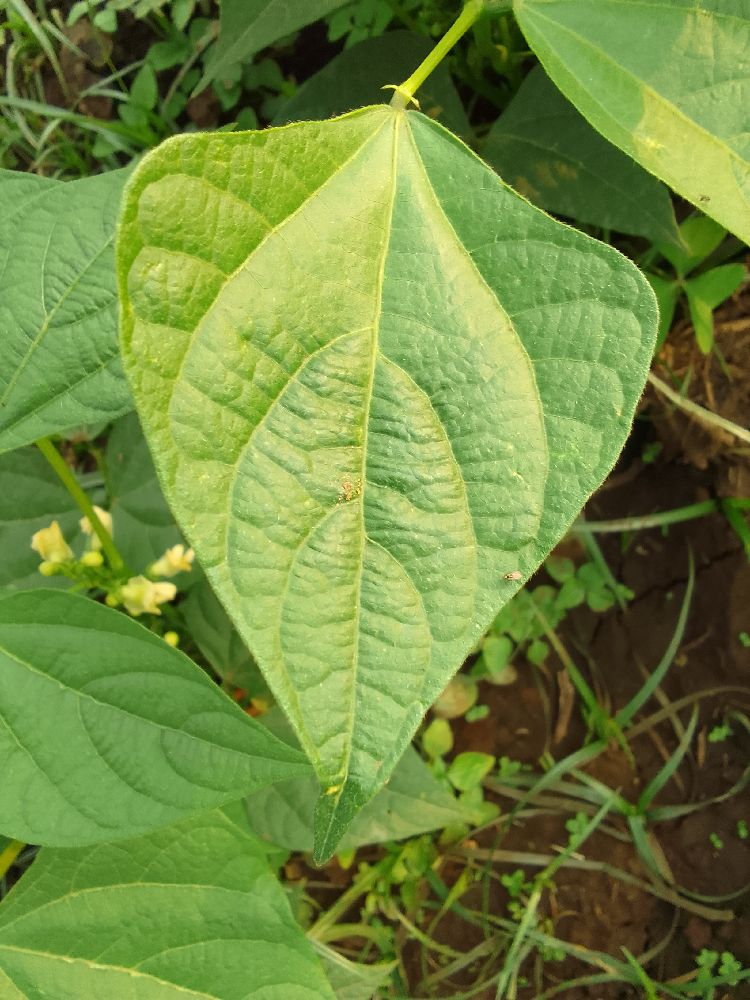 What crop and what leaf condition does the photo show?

maize, healthy
